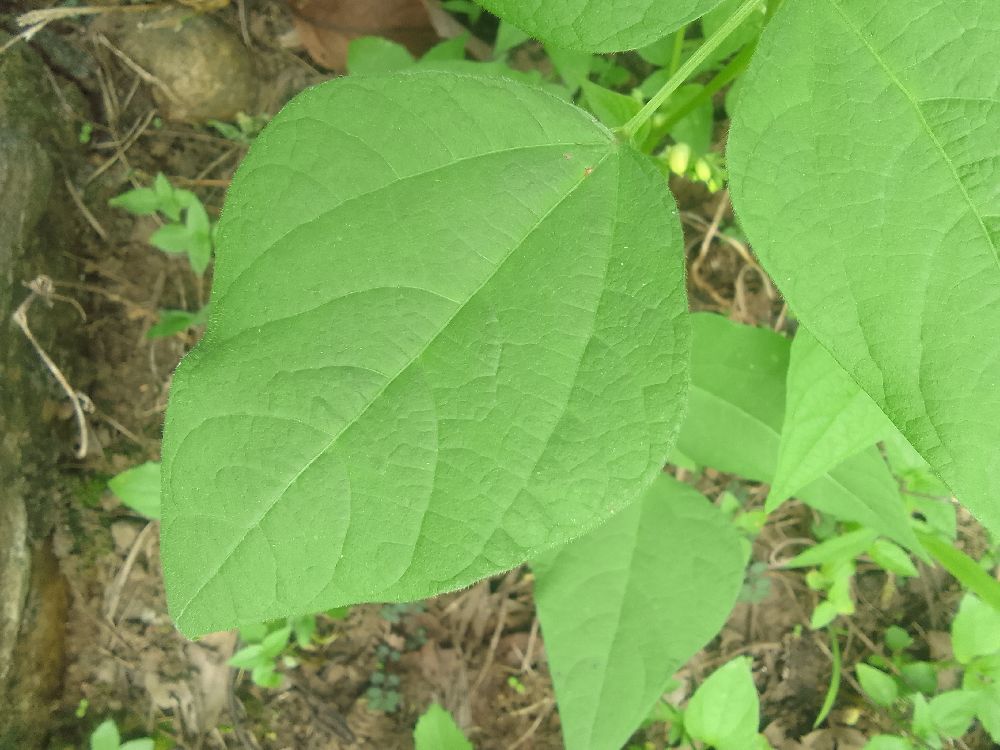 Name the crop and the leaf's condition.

common bean, healthy
